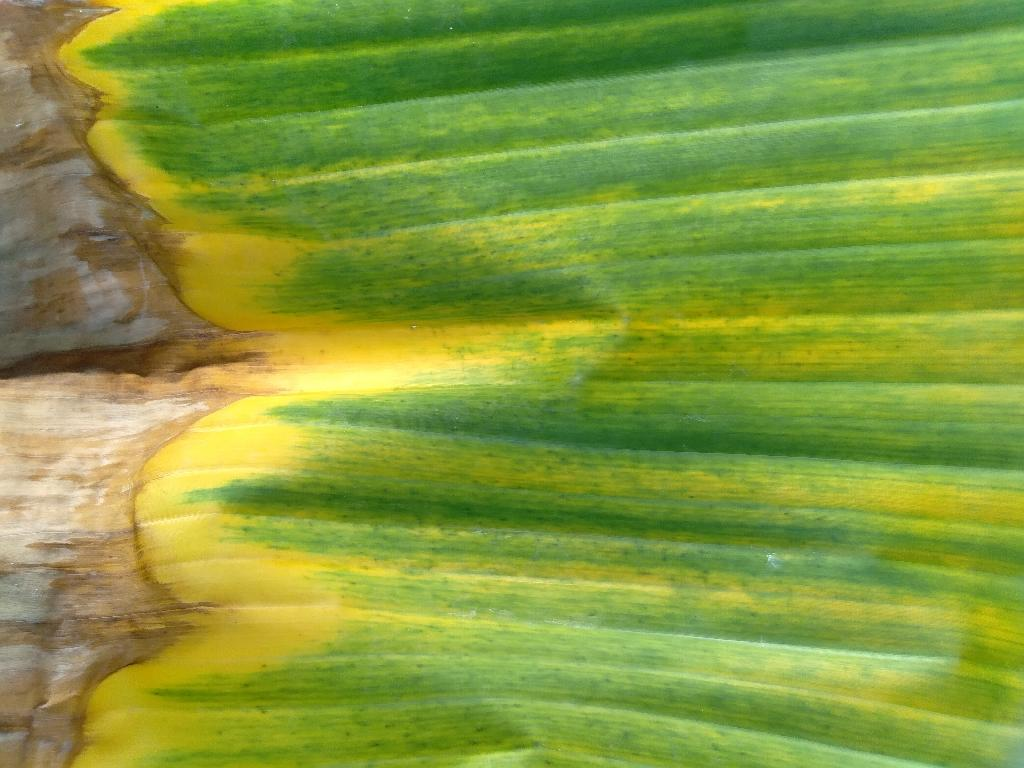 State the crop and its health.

banana, fusarium wilt race 1
